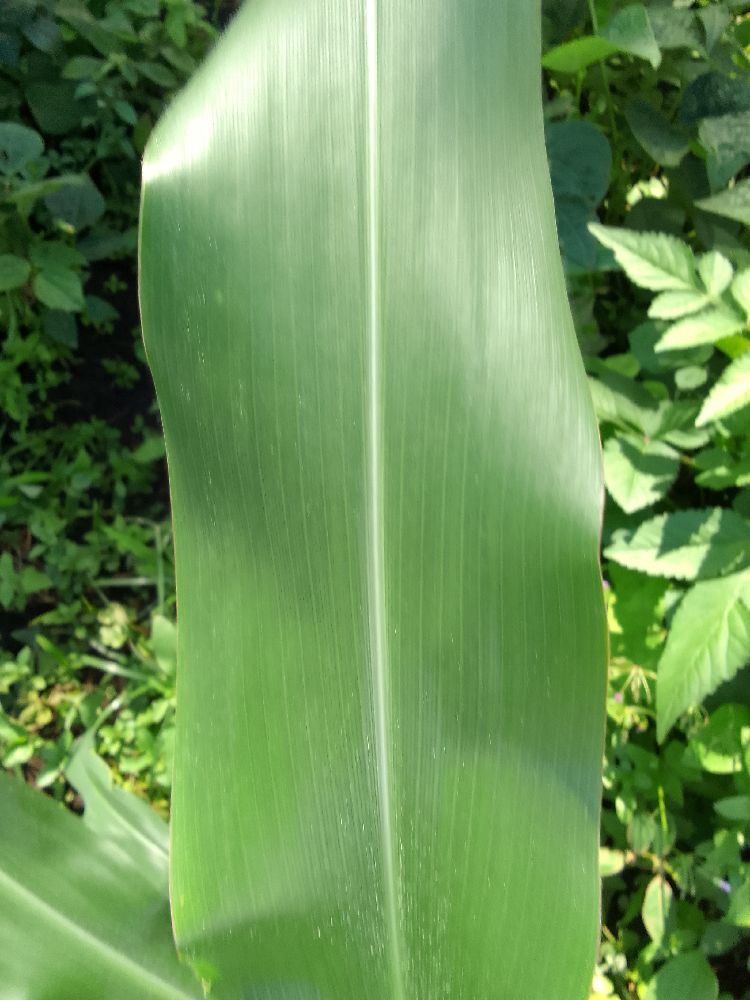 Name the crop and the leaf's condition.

maize, healthy
